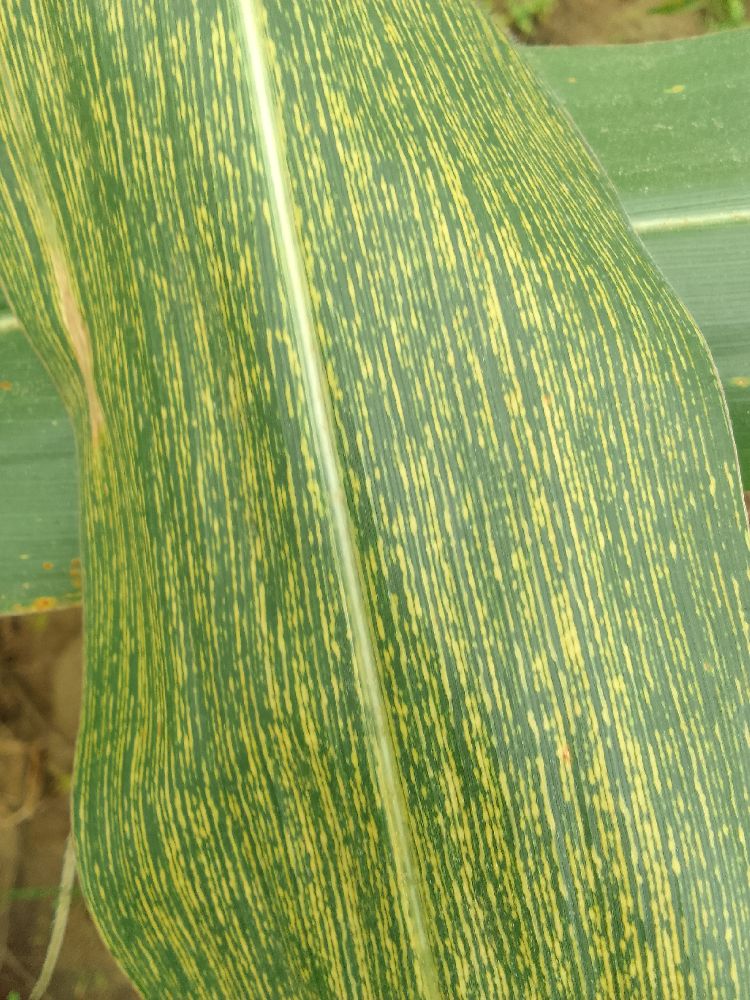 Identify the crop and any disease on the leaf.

maize, maize streak virus
